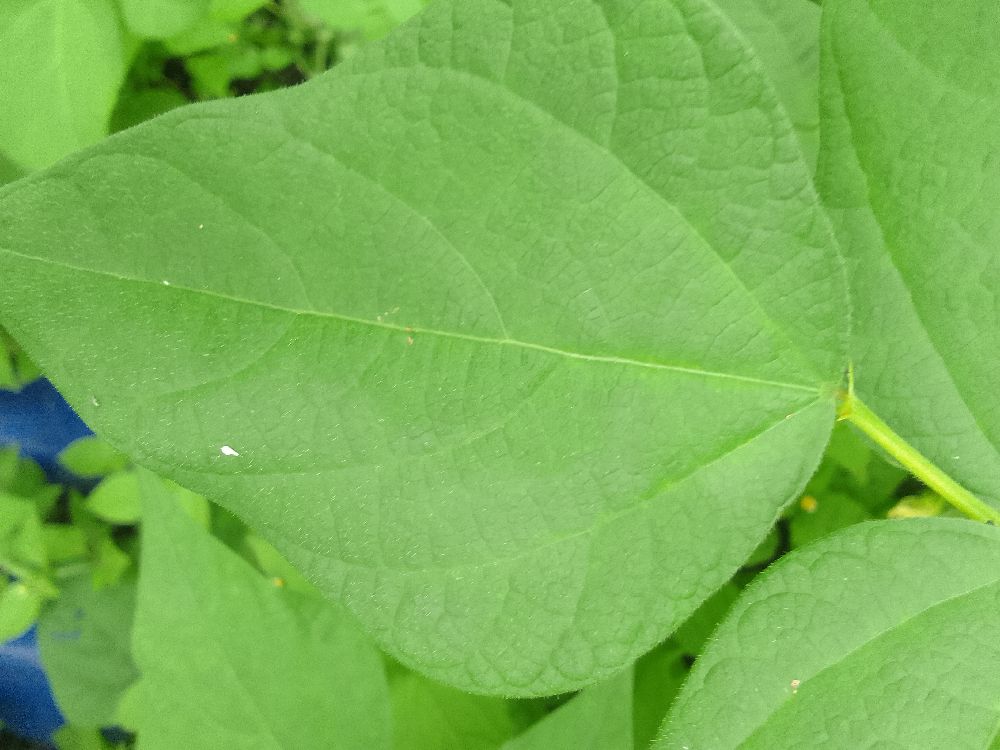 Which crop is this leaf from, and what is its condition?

common bean, healthy
